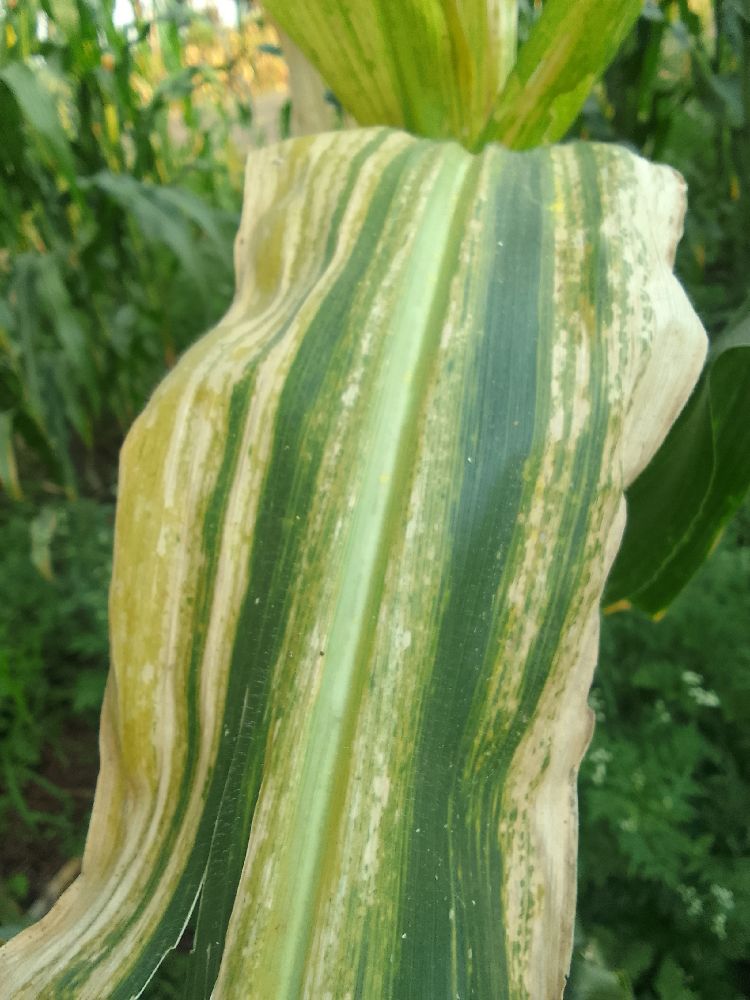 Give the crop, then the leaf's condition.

maize, maize lethal necrosis
